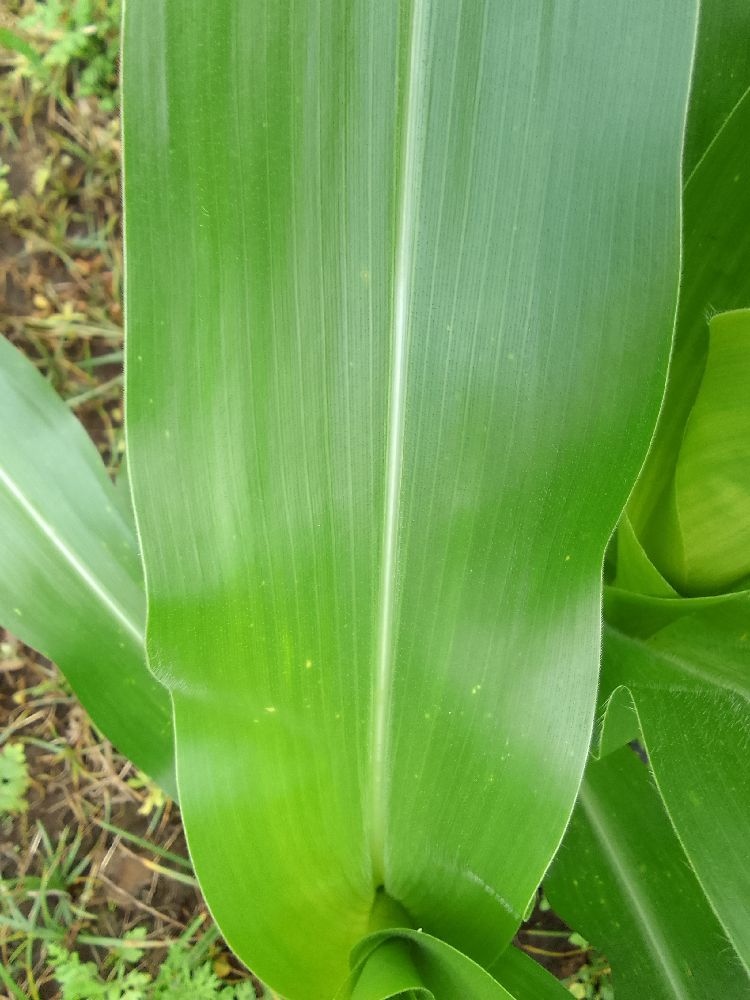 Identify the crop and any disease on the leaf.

maize, healthy
